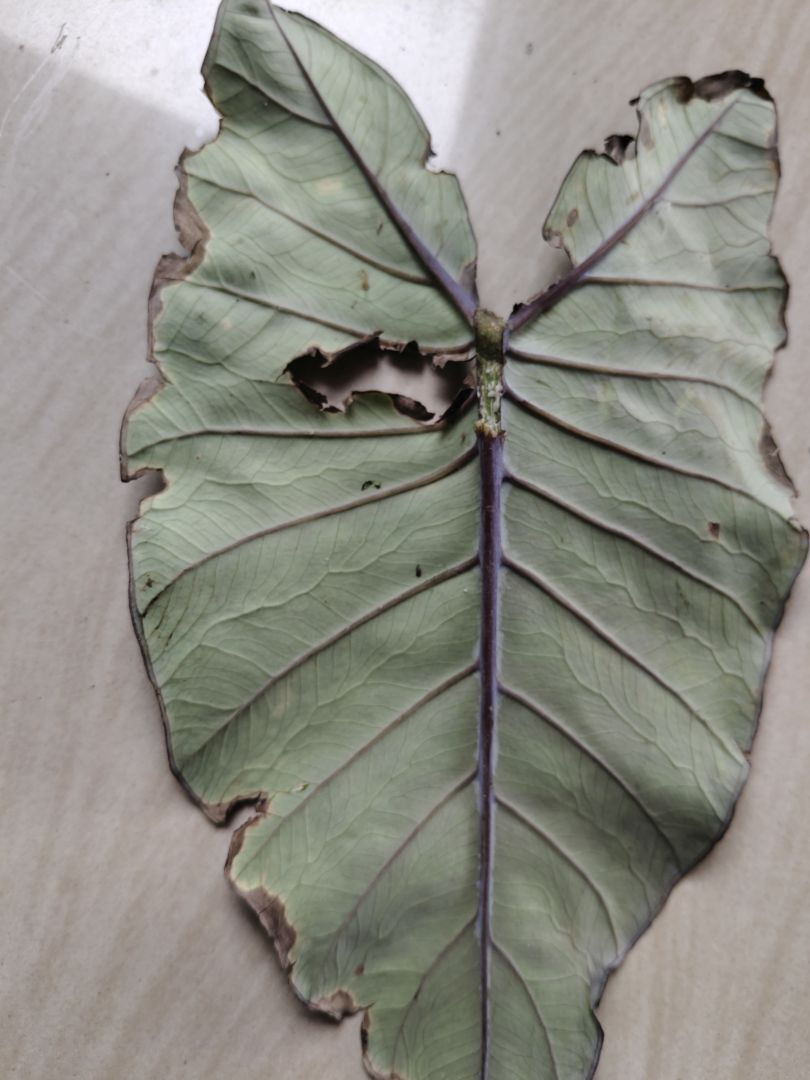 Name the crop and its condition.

taro, leaf blight
